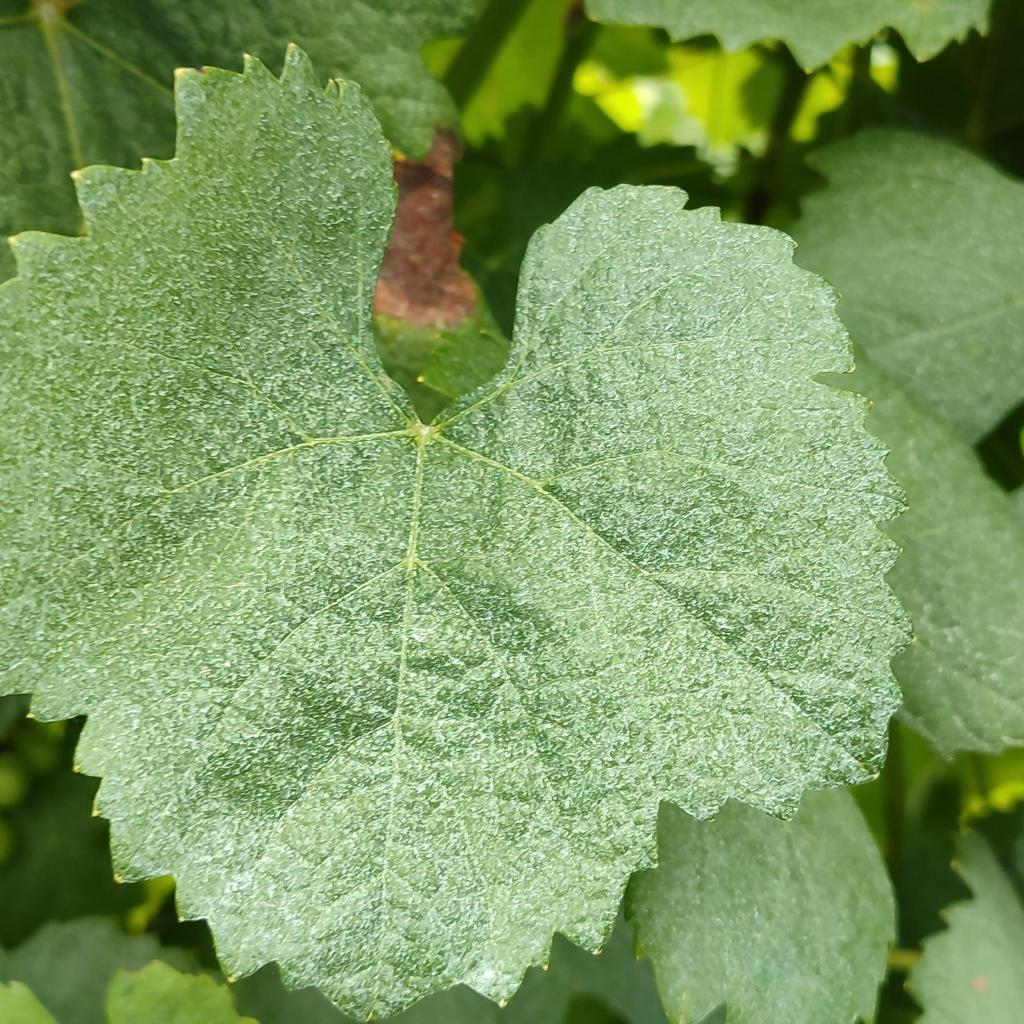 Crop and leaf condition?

grapevine, healthy
